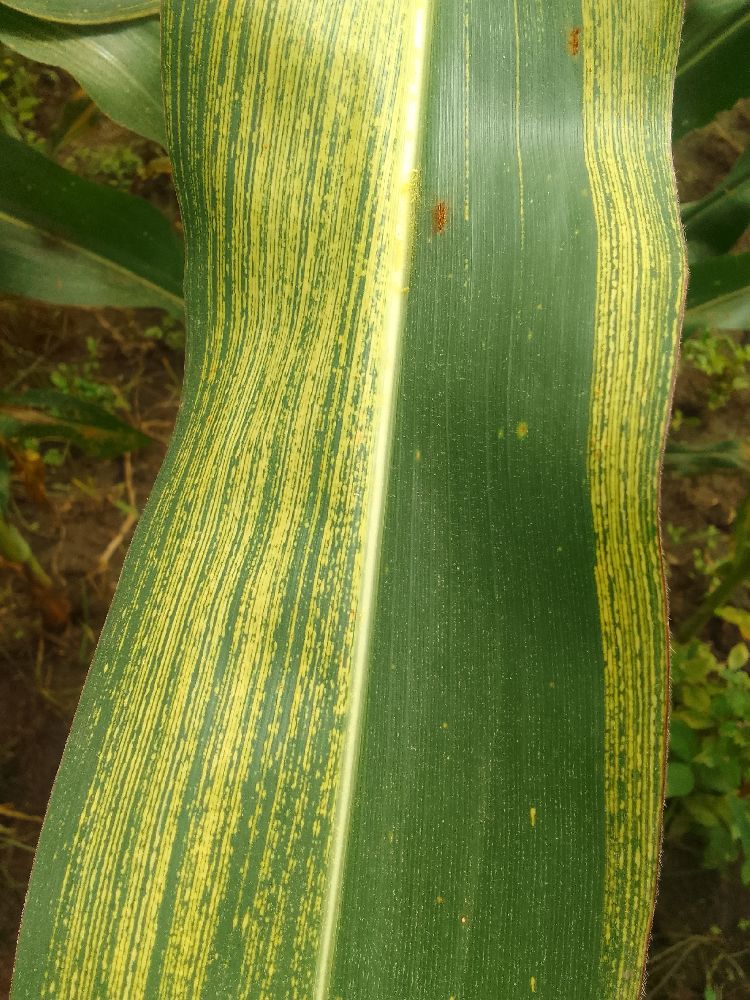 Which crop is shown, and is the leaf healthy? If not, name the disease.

maize, maize streak virus
